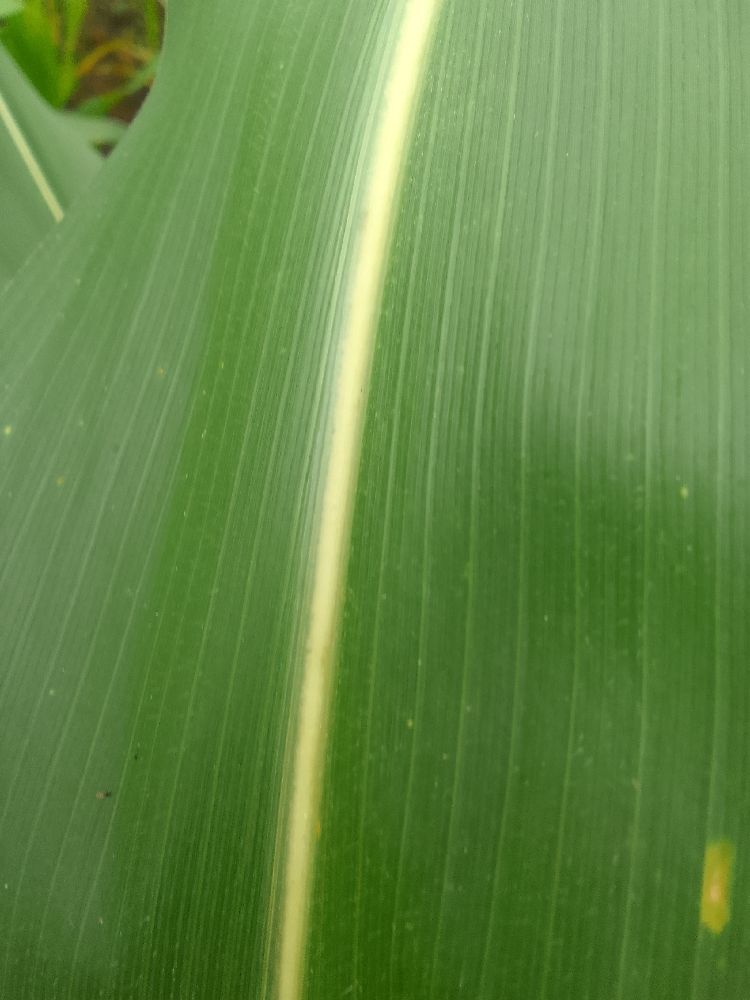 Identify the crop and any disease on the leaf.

maize, healthy
